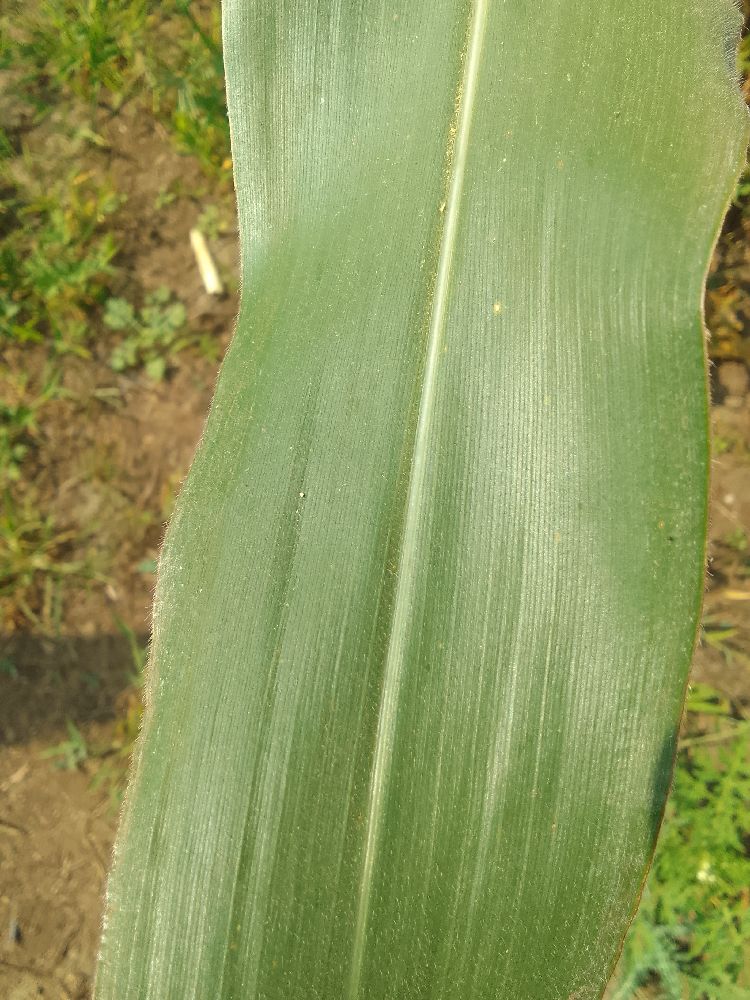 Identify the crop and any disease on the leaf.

maize, healthy
